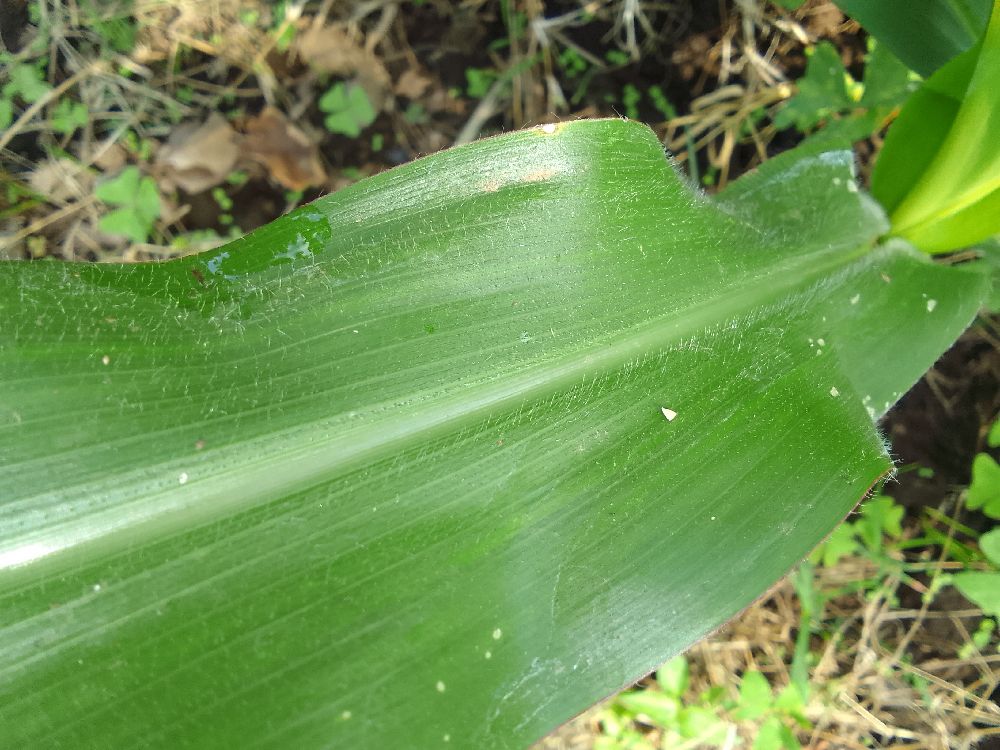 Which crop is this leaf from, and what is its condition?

maize, healthy
